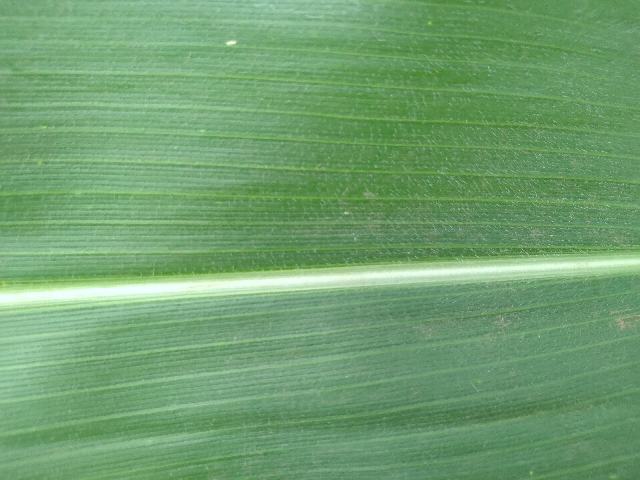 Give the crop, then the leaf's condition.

maize, healthy
